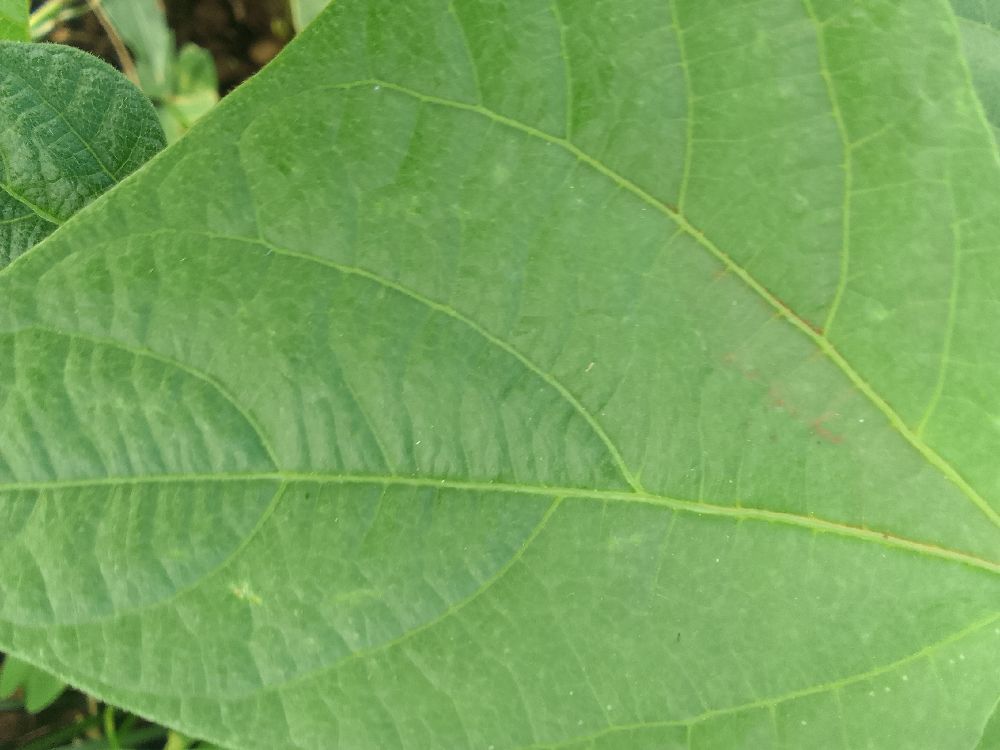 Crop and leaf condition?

common bean, healthy
